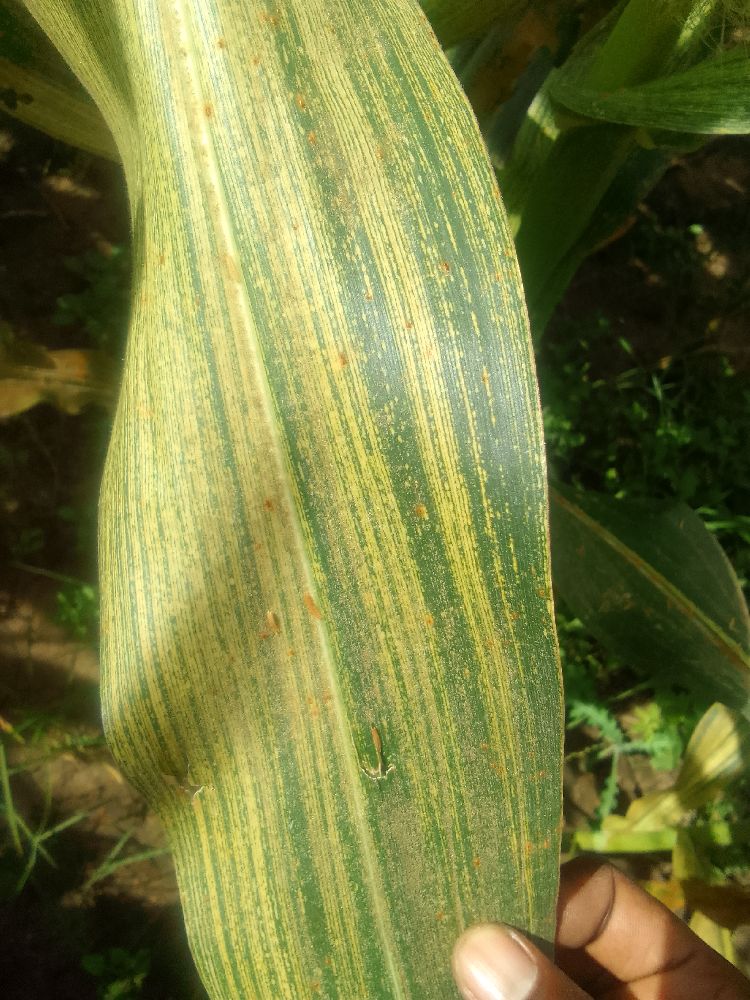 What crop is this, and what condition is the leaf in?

maize, maize streak virus
